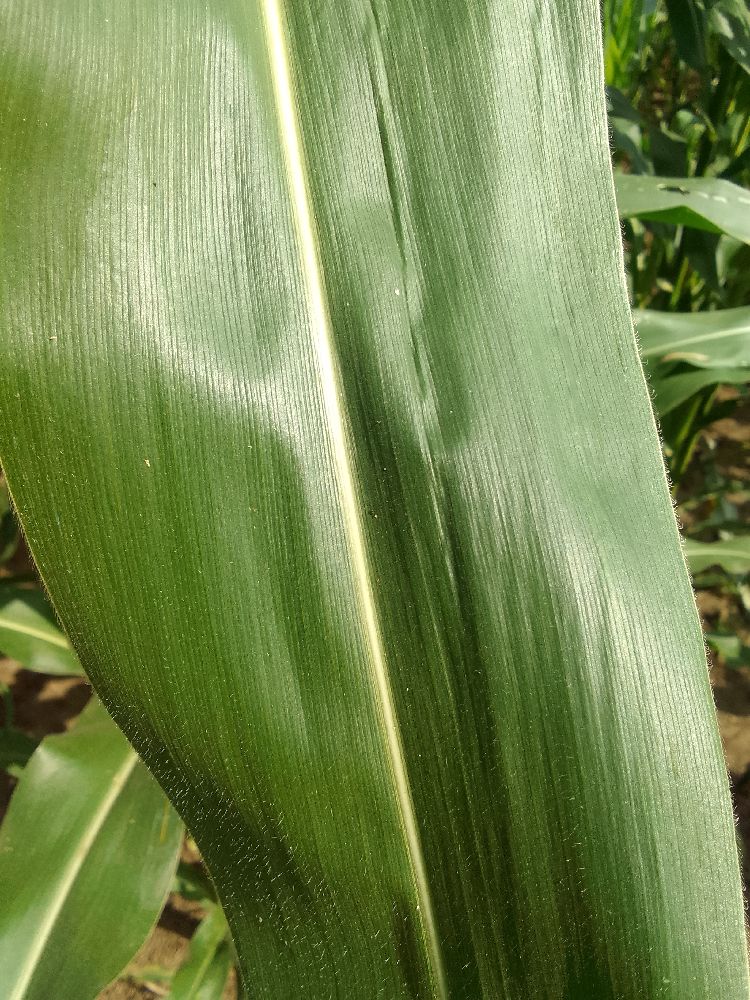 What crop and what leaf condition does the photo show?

maize, healthy
